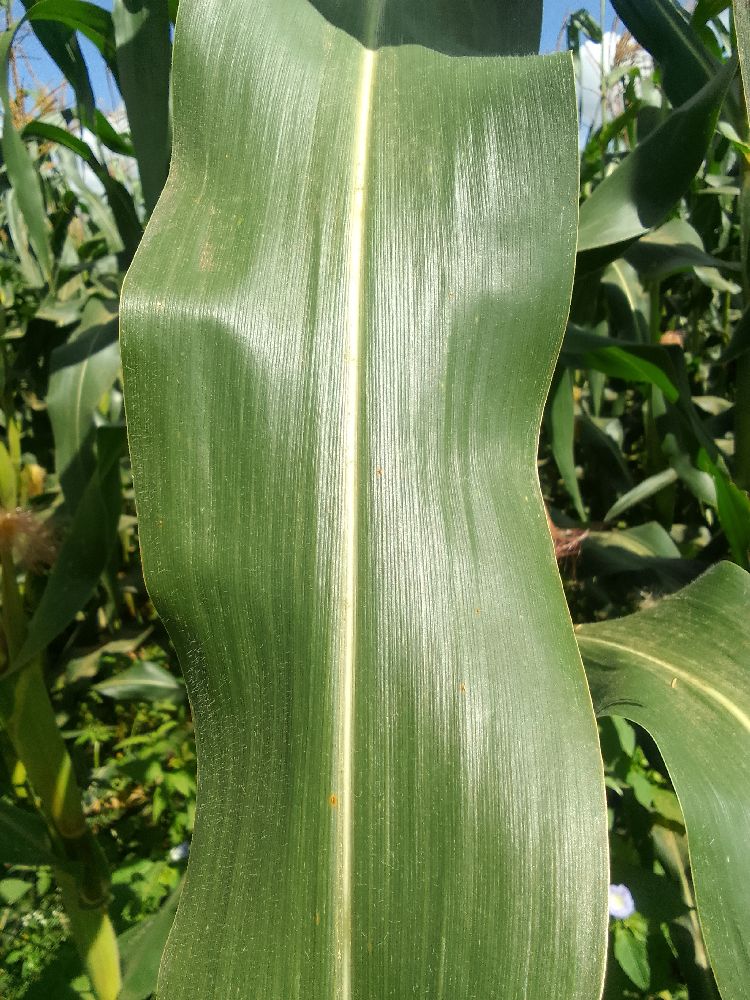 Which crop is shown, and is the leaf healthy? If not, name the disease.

maize, healthy
